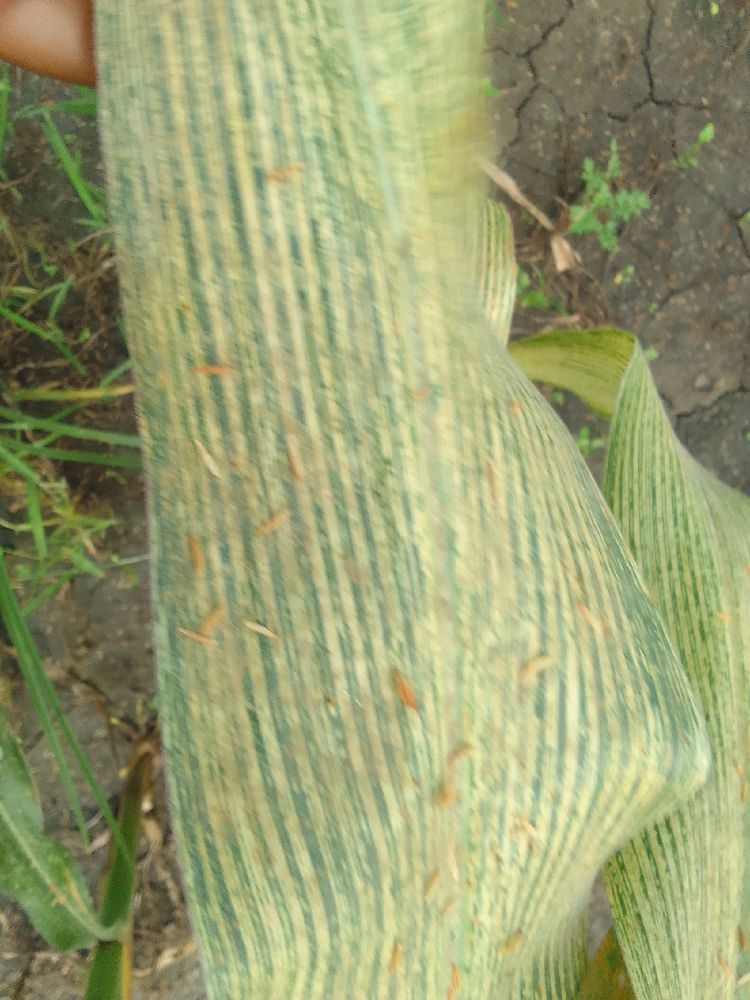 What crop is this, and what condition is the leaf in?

maize, maize streak virus
